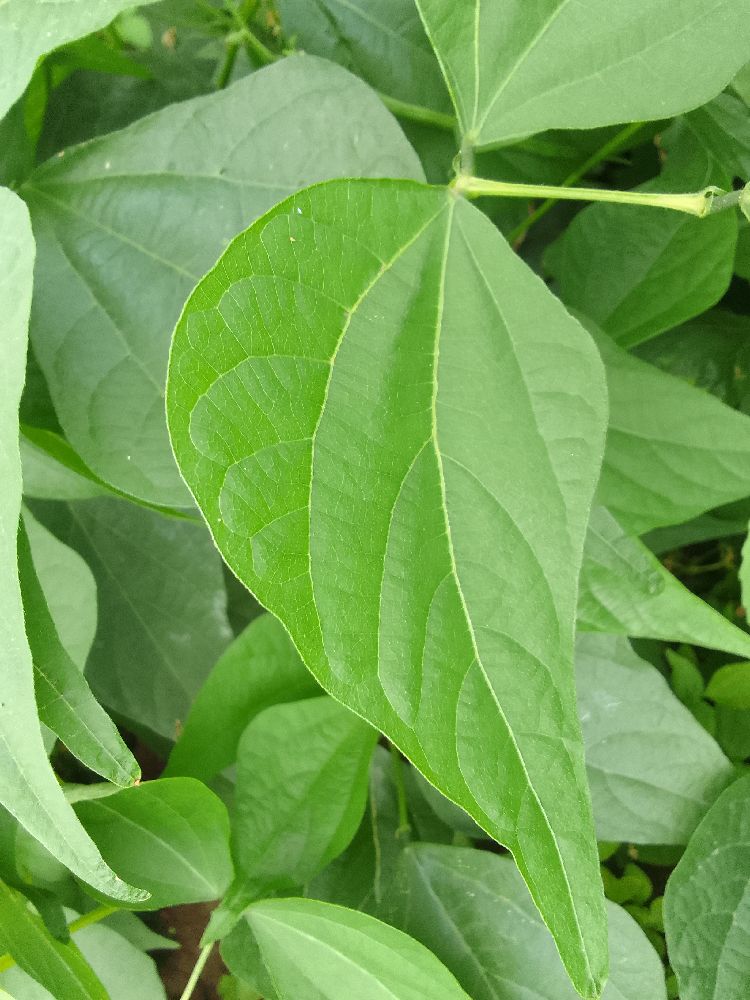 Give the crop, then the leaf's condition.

common bean, healthy
